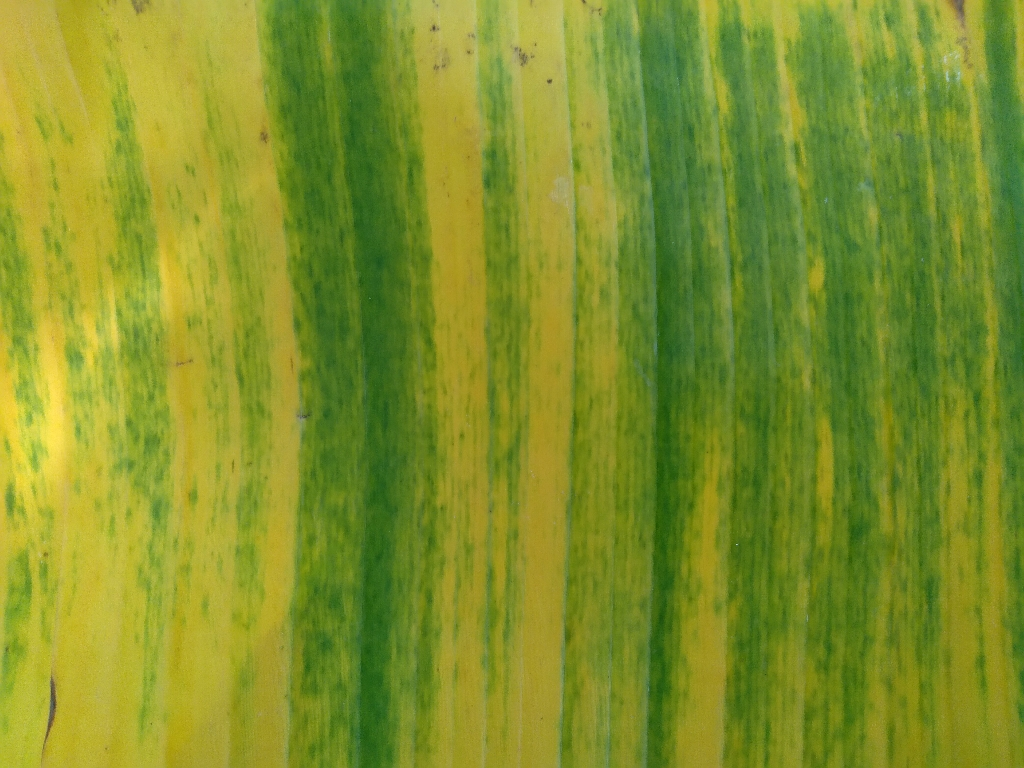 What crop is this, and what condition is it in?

banana, fusarium wilt race 1
